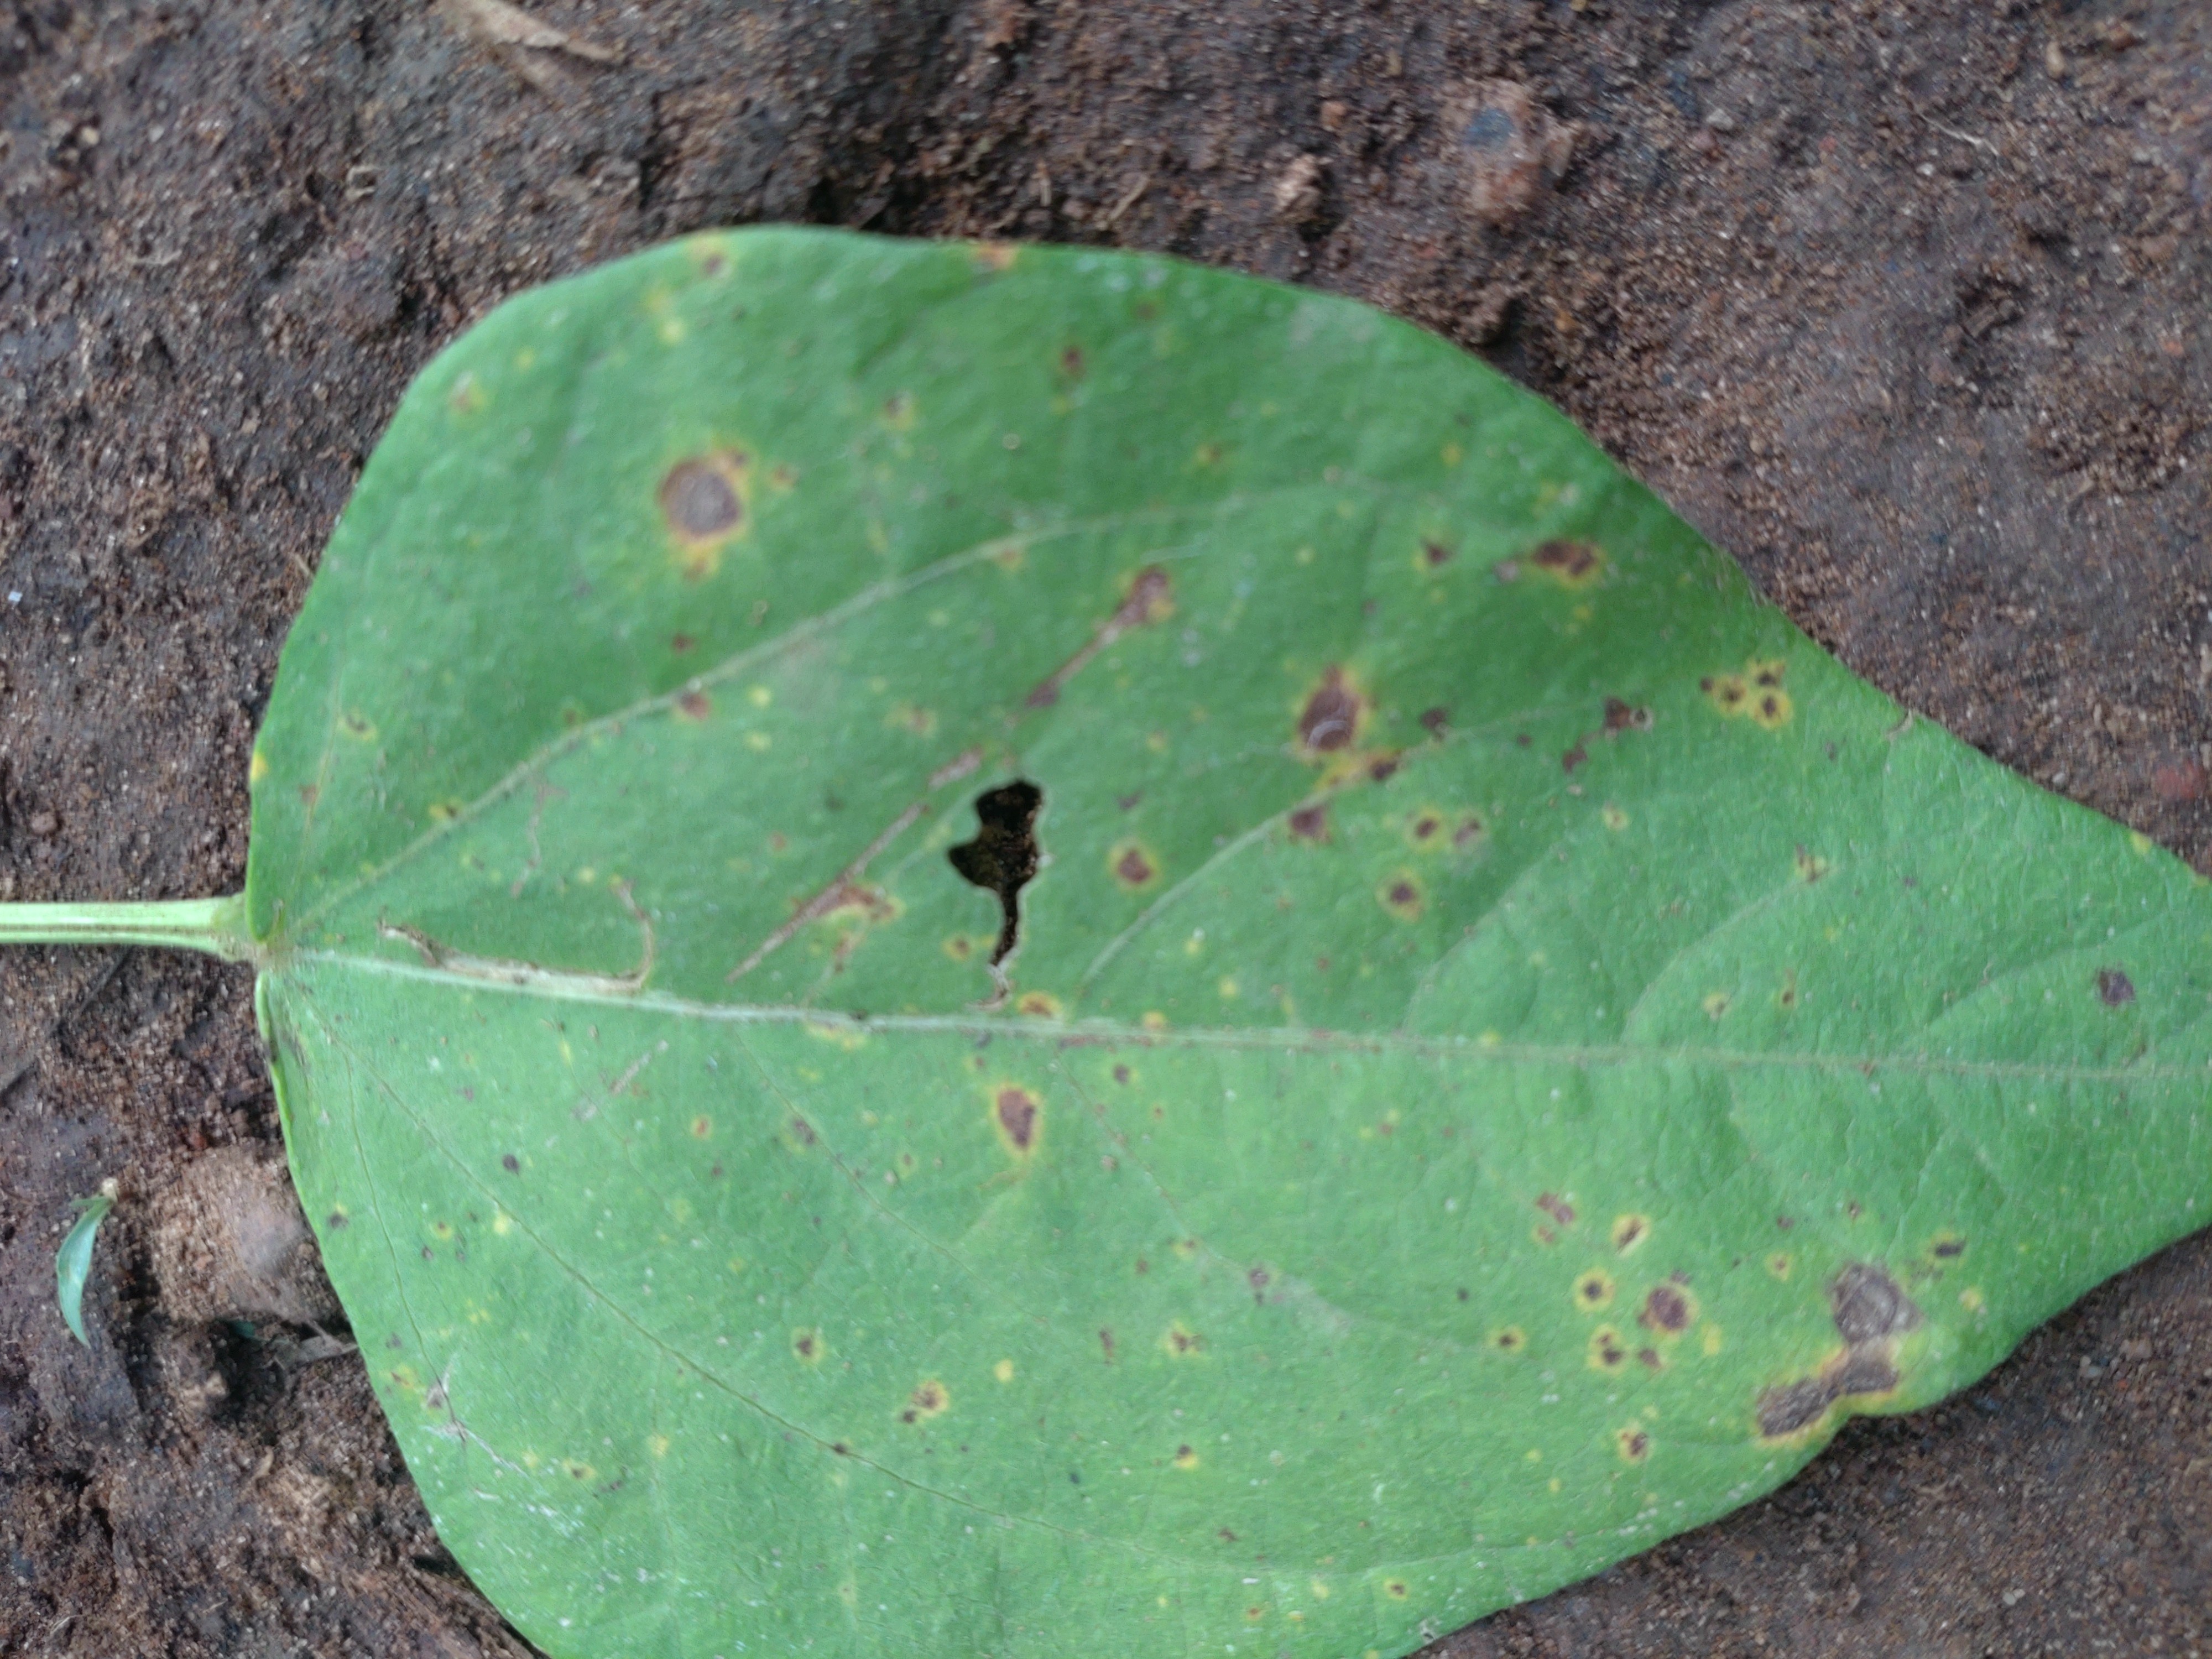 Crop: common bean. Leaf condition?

rust
